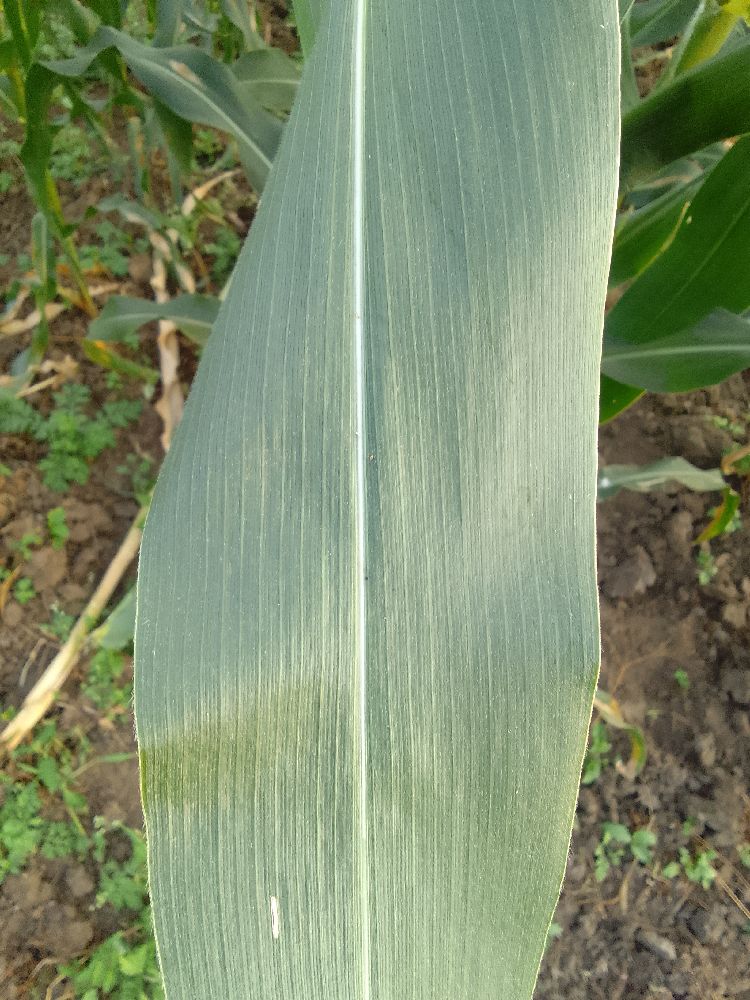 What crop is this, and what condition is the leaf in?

maize, healthy
